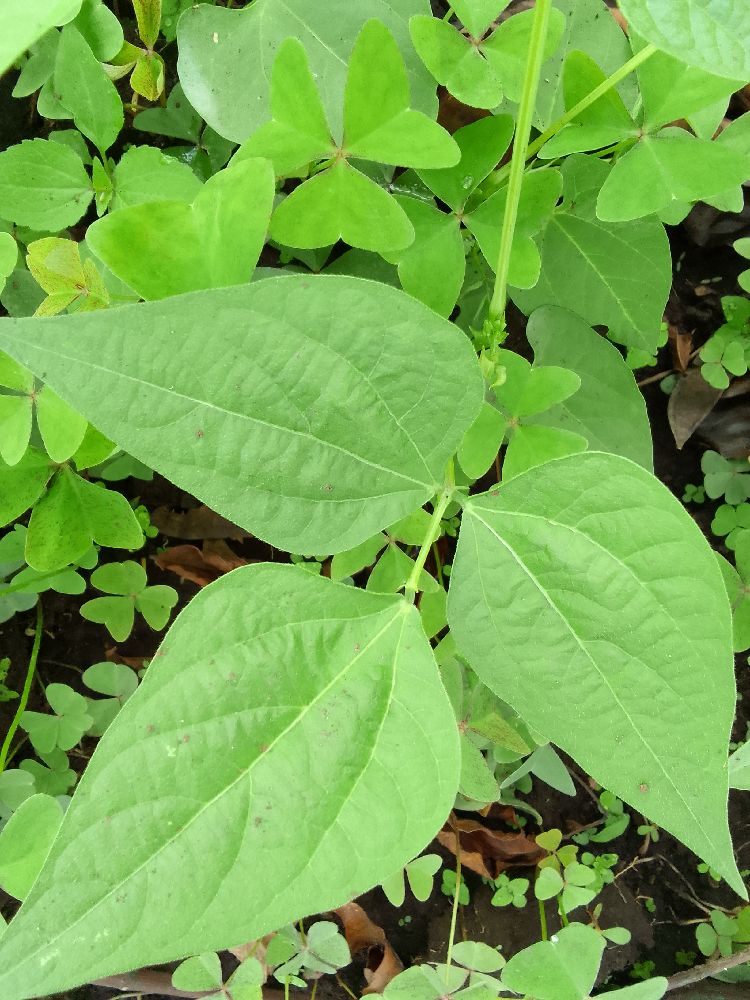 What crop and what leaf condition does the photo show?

common bean, healthy
